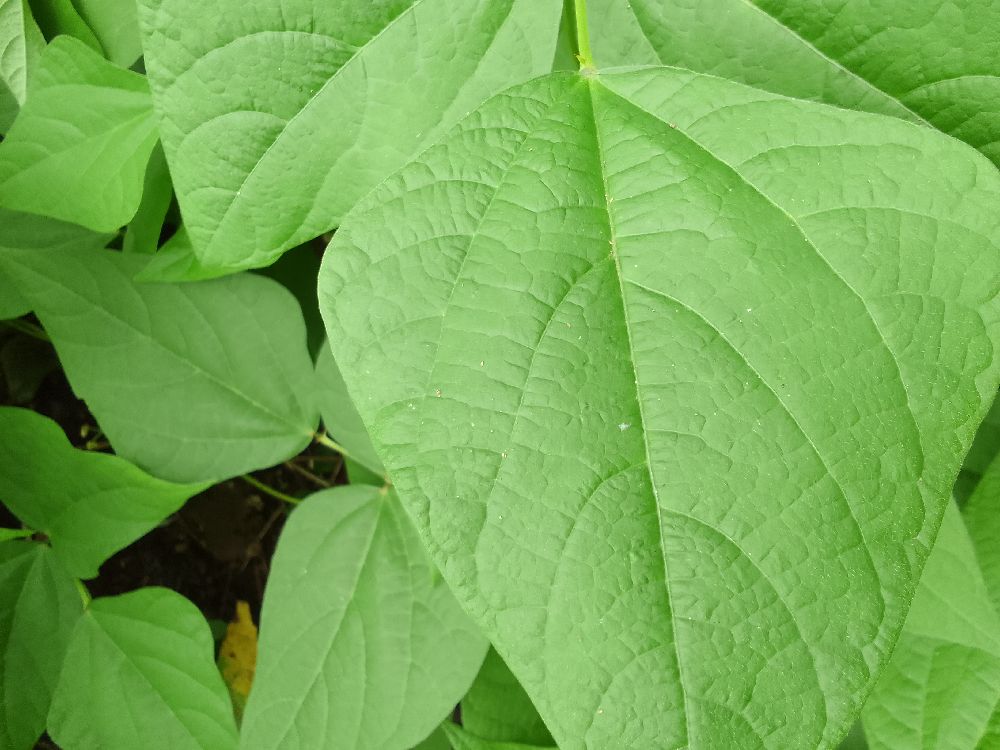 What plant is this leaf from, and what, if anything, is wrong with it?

common bean, healthy
